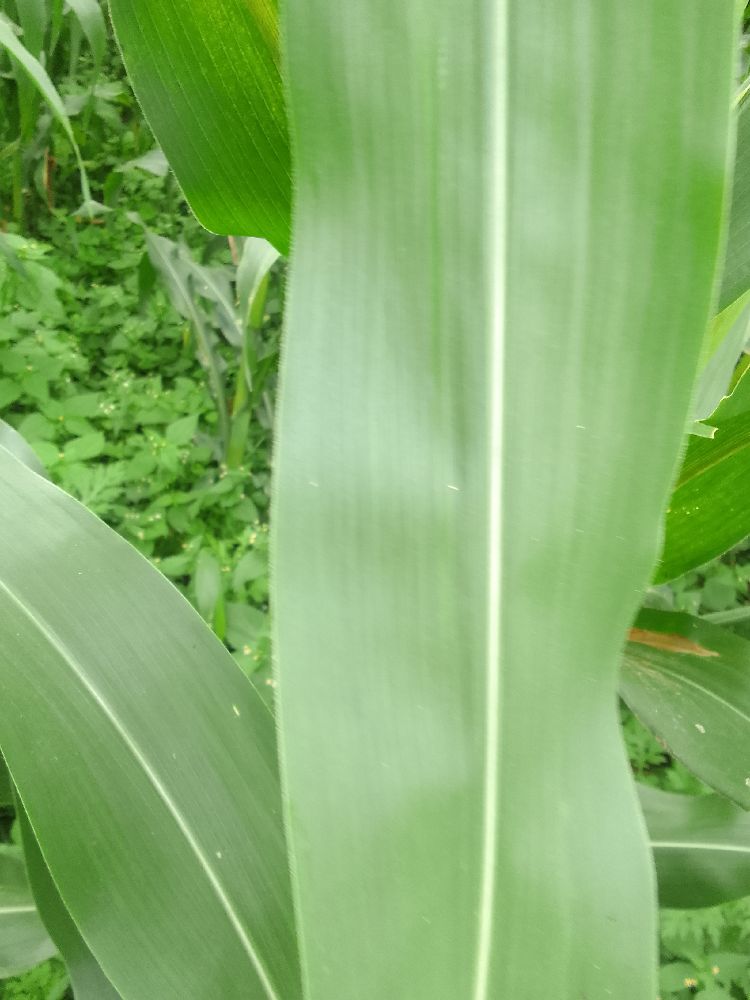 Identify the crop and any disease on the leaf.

maize, healthy
